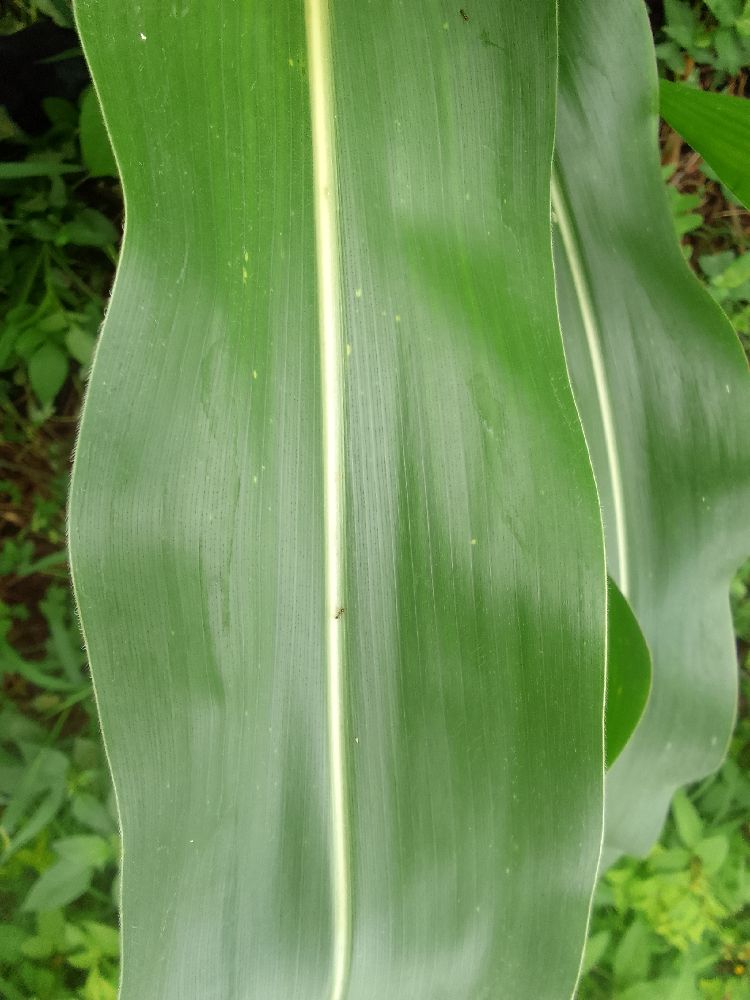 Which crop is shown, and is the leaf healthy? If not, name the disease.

maize, healthy
